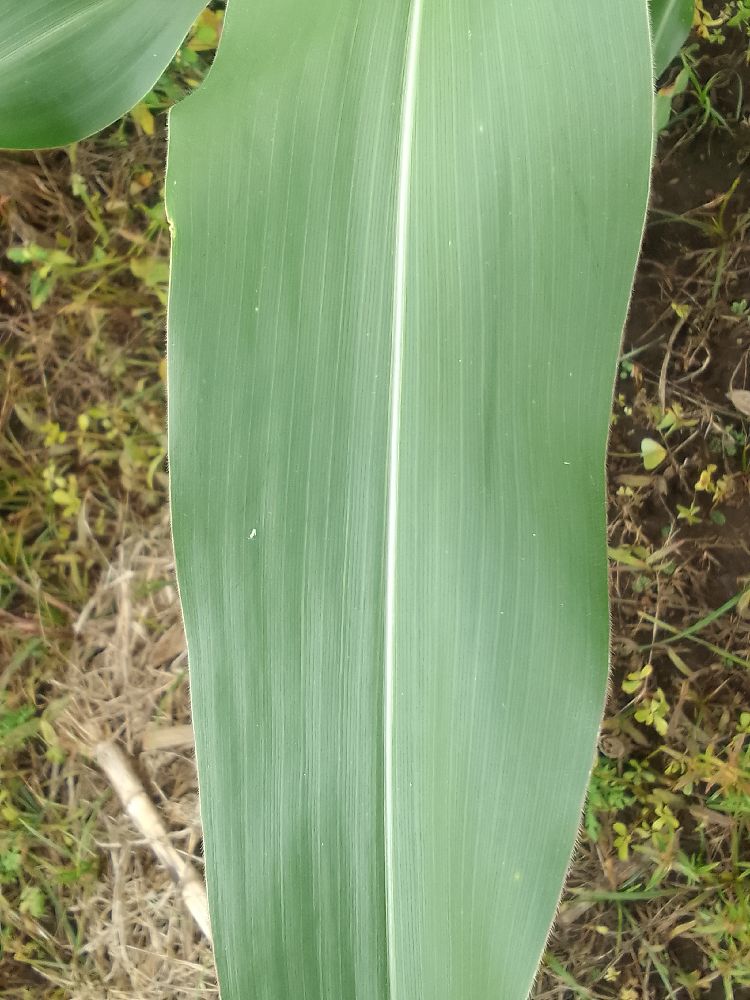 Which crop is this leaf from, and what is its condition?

maize, healthy
